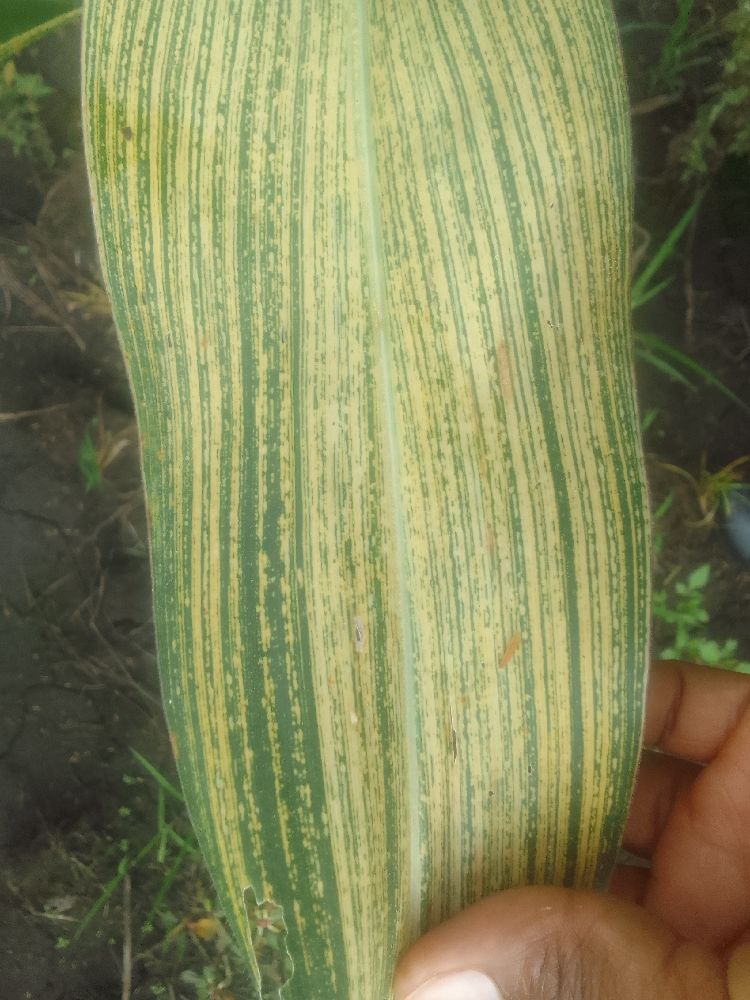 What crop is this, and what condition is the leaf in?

maize, maize streak virus
